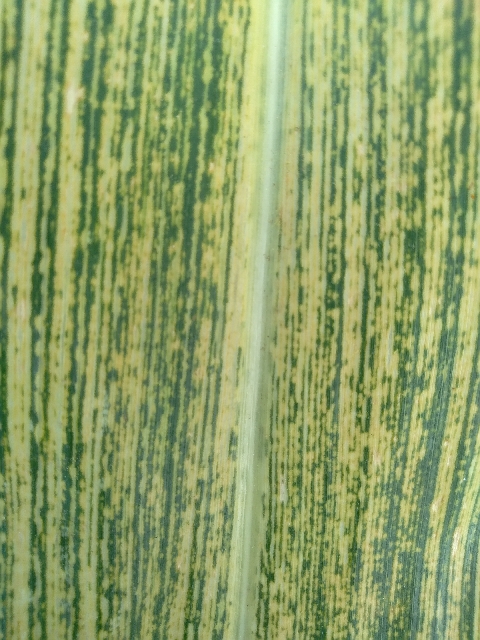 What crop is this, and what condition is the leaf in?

maize, maize streak virus
